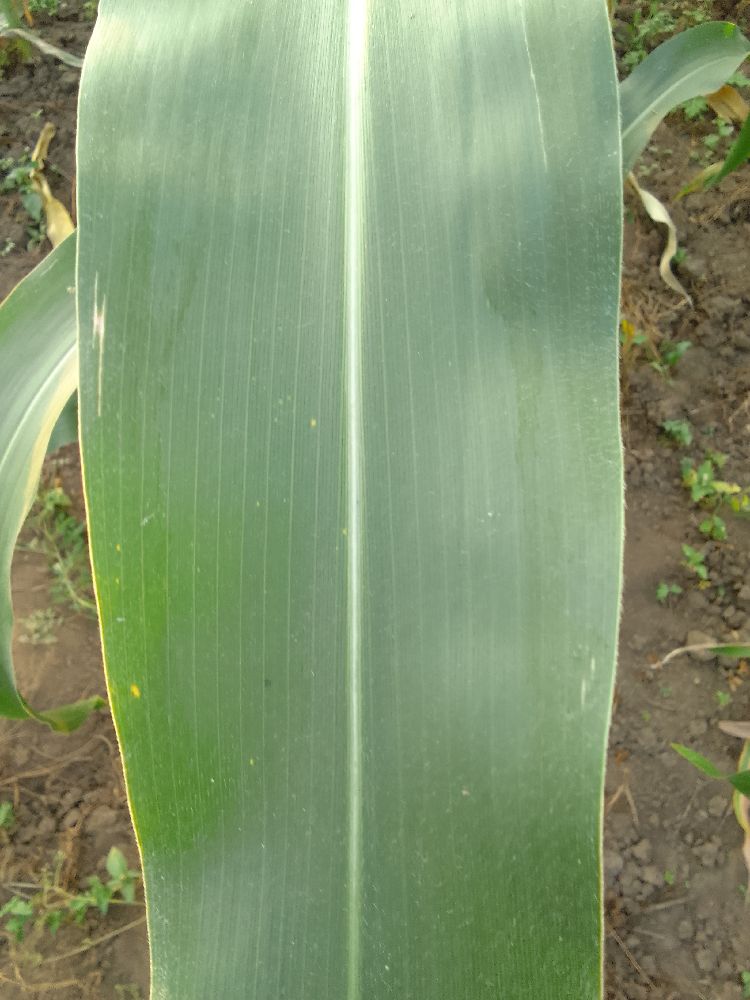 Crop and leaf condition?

maize, healthy
